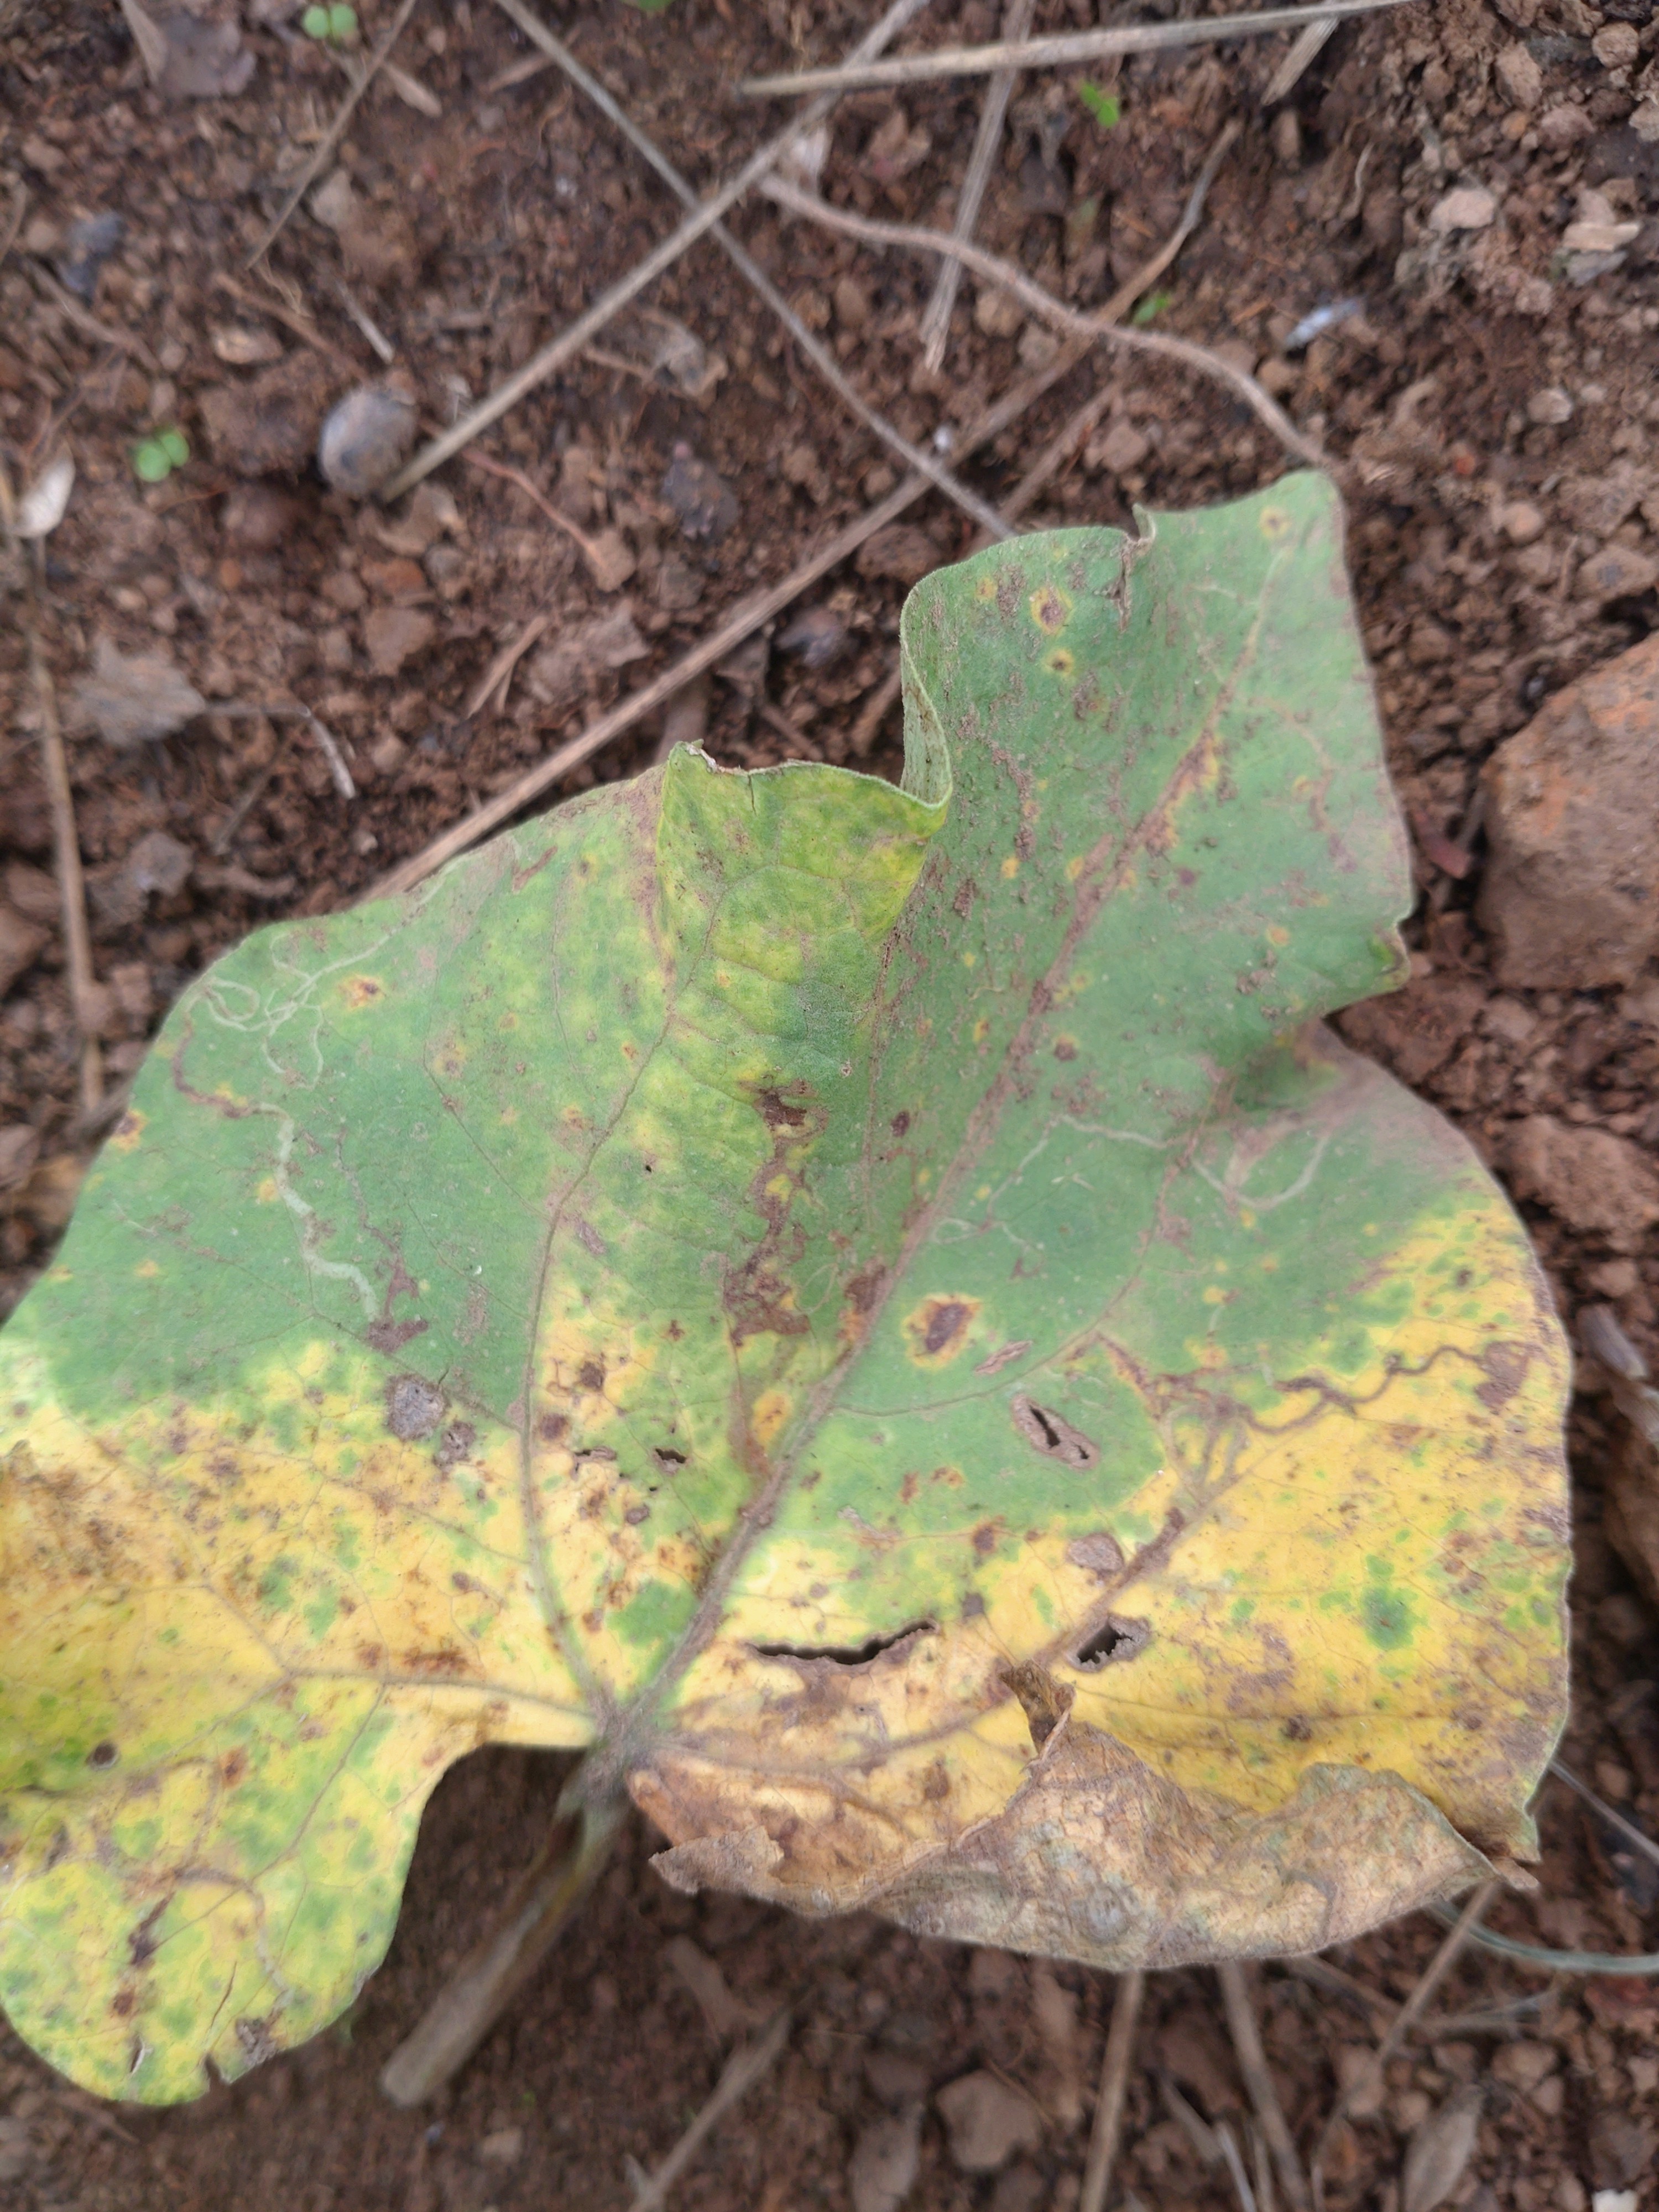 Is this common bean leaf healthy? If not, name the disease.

rust
